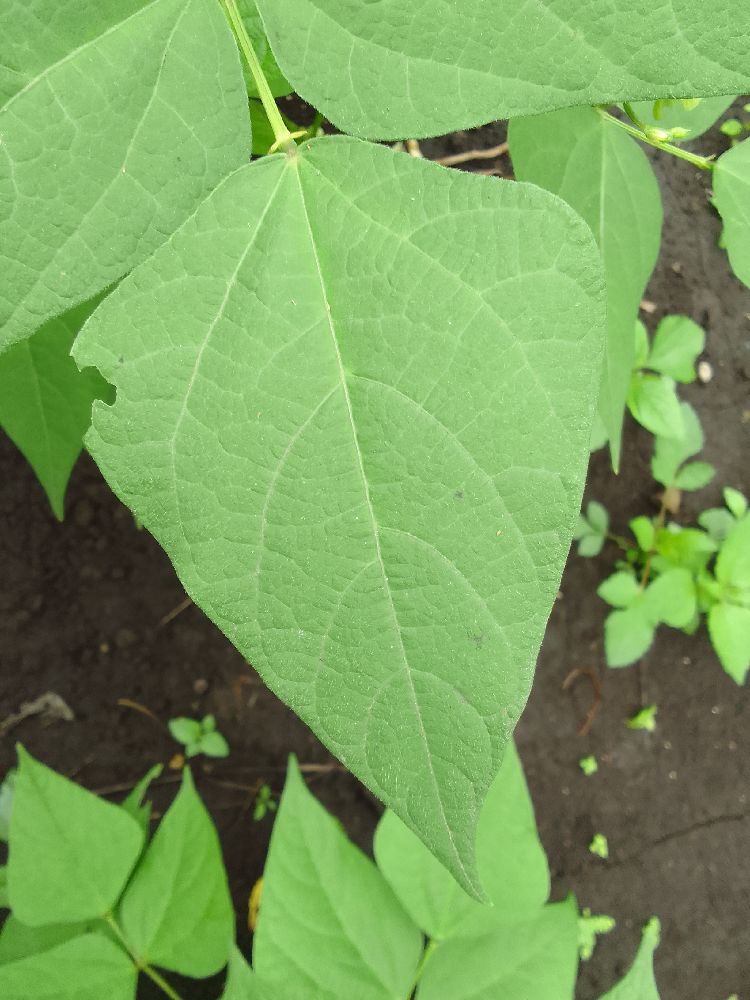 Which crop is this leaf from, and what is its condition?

common bean, healthy
